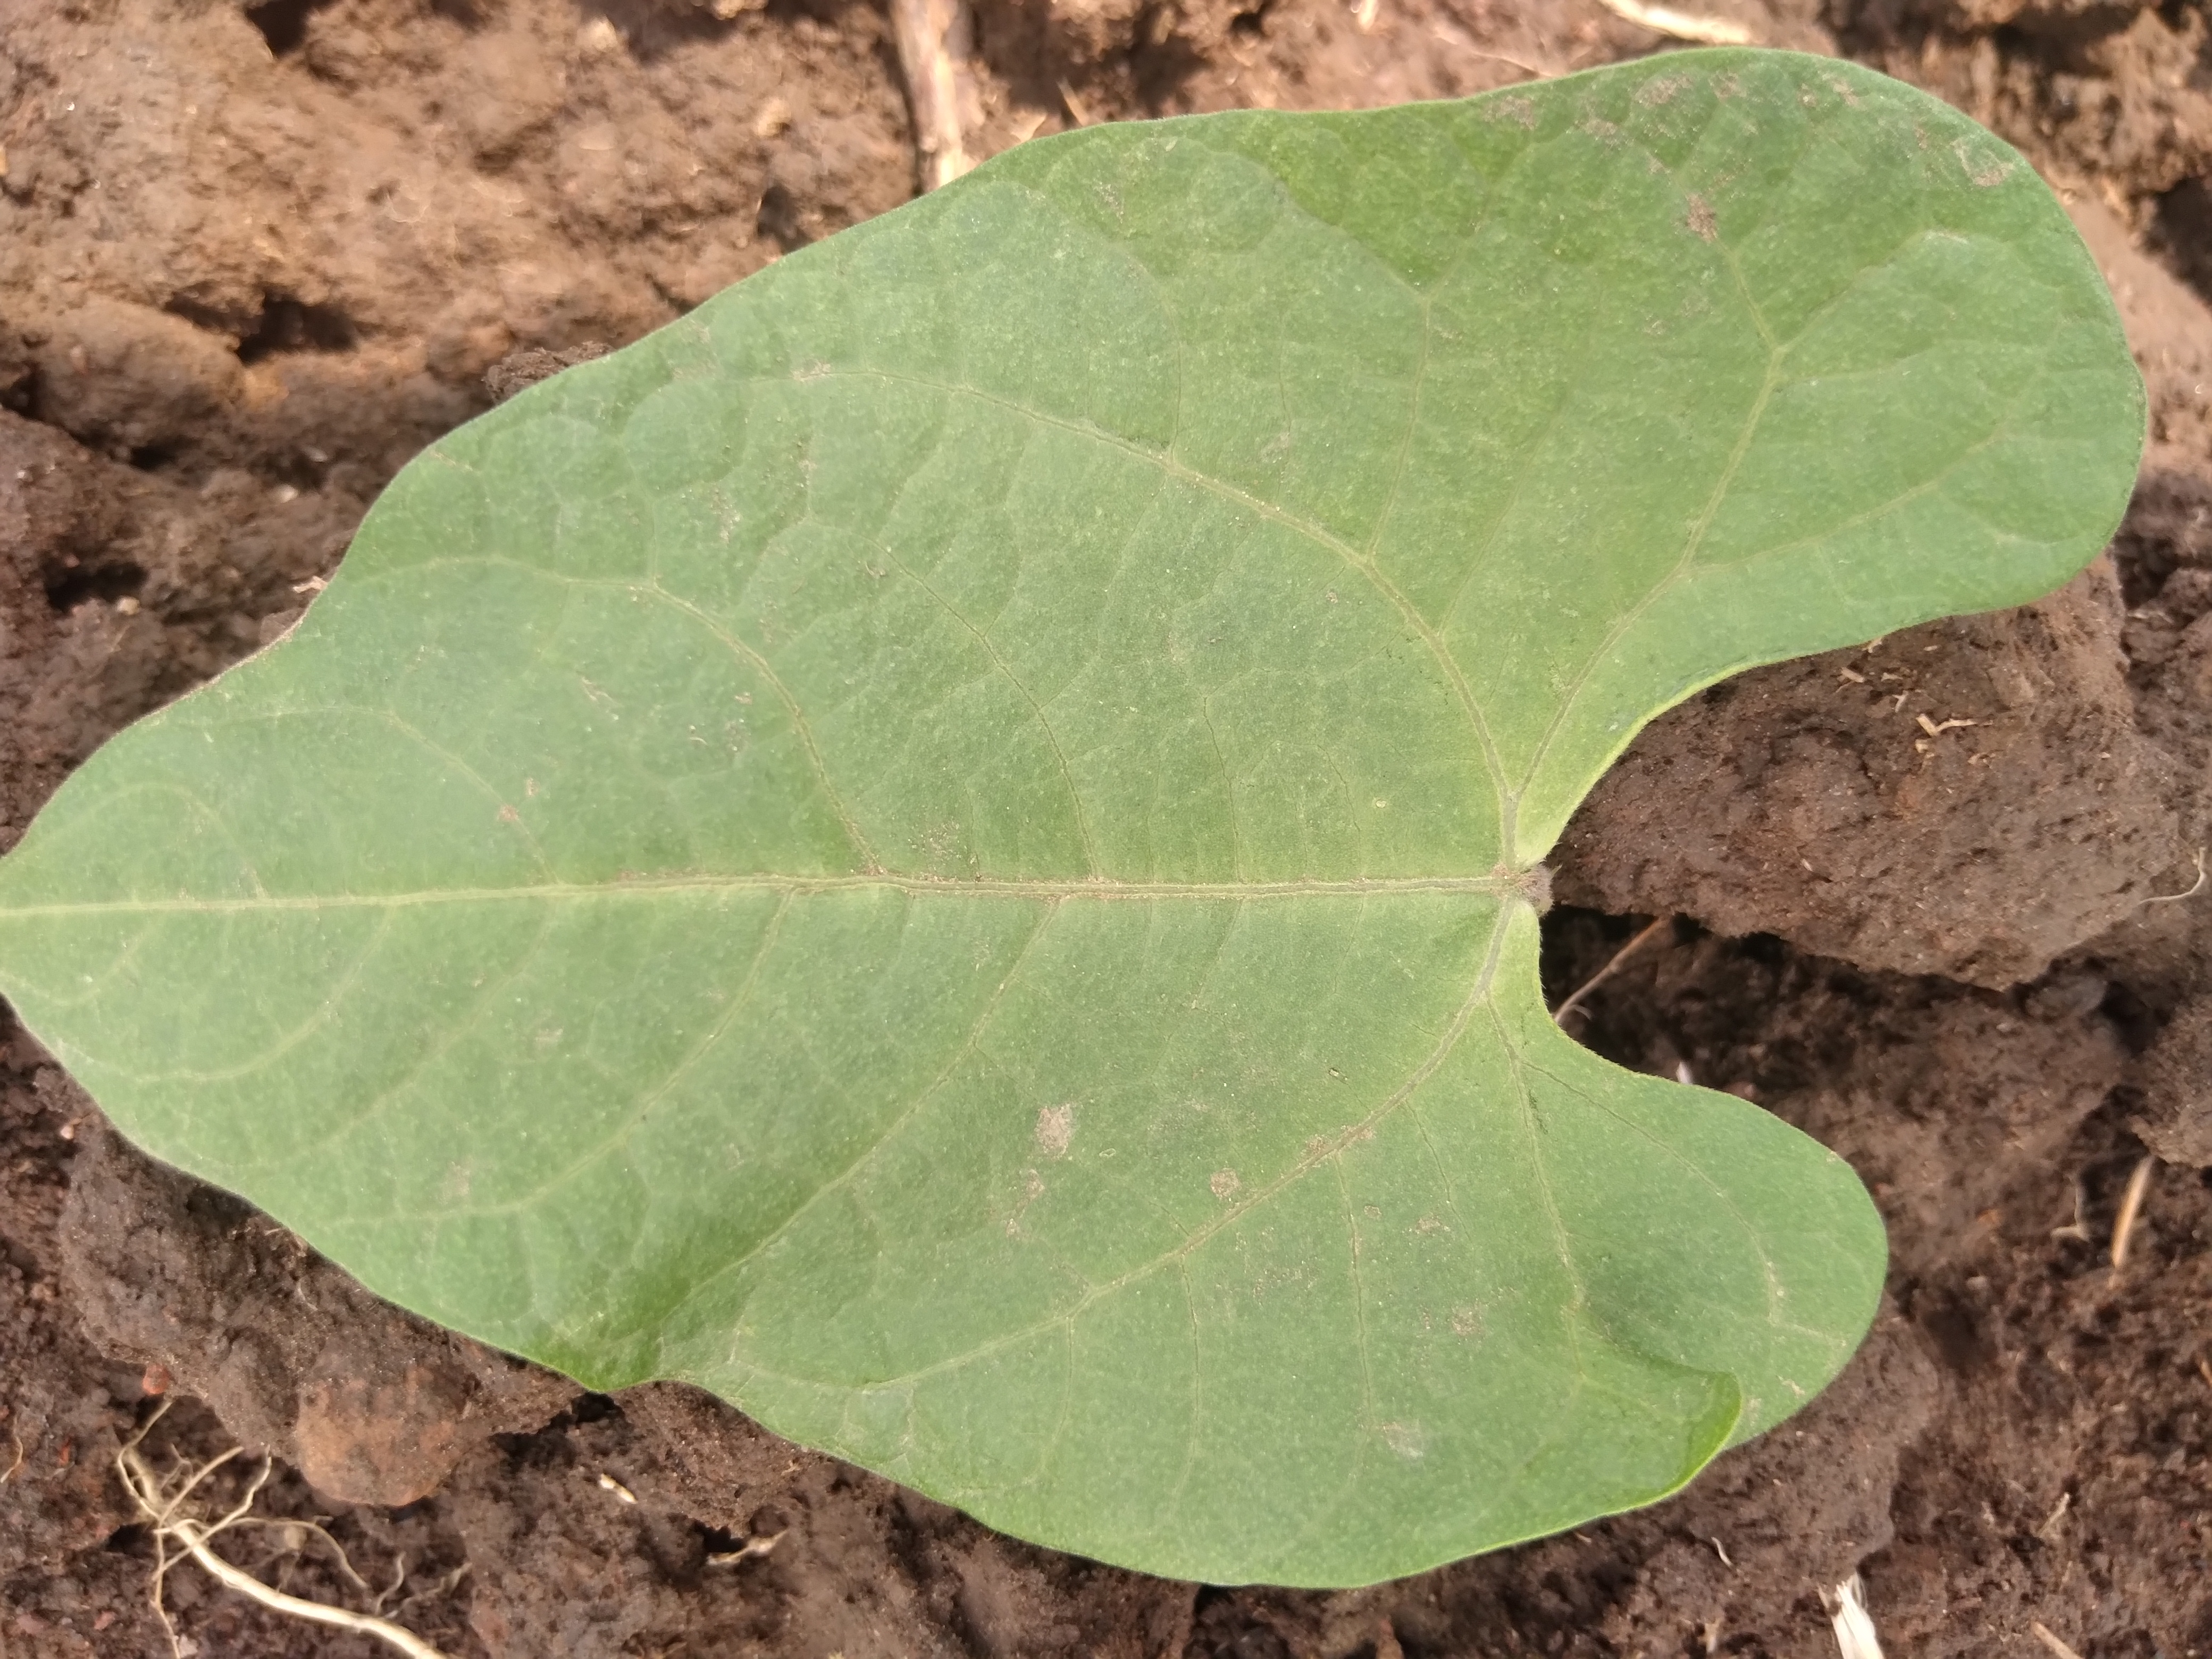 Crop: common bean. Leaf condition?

healthy
